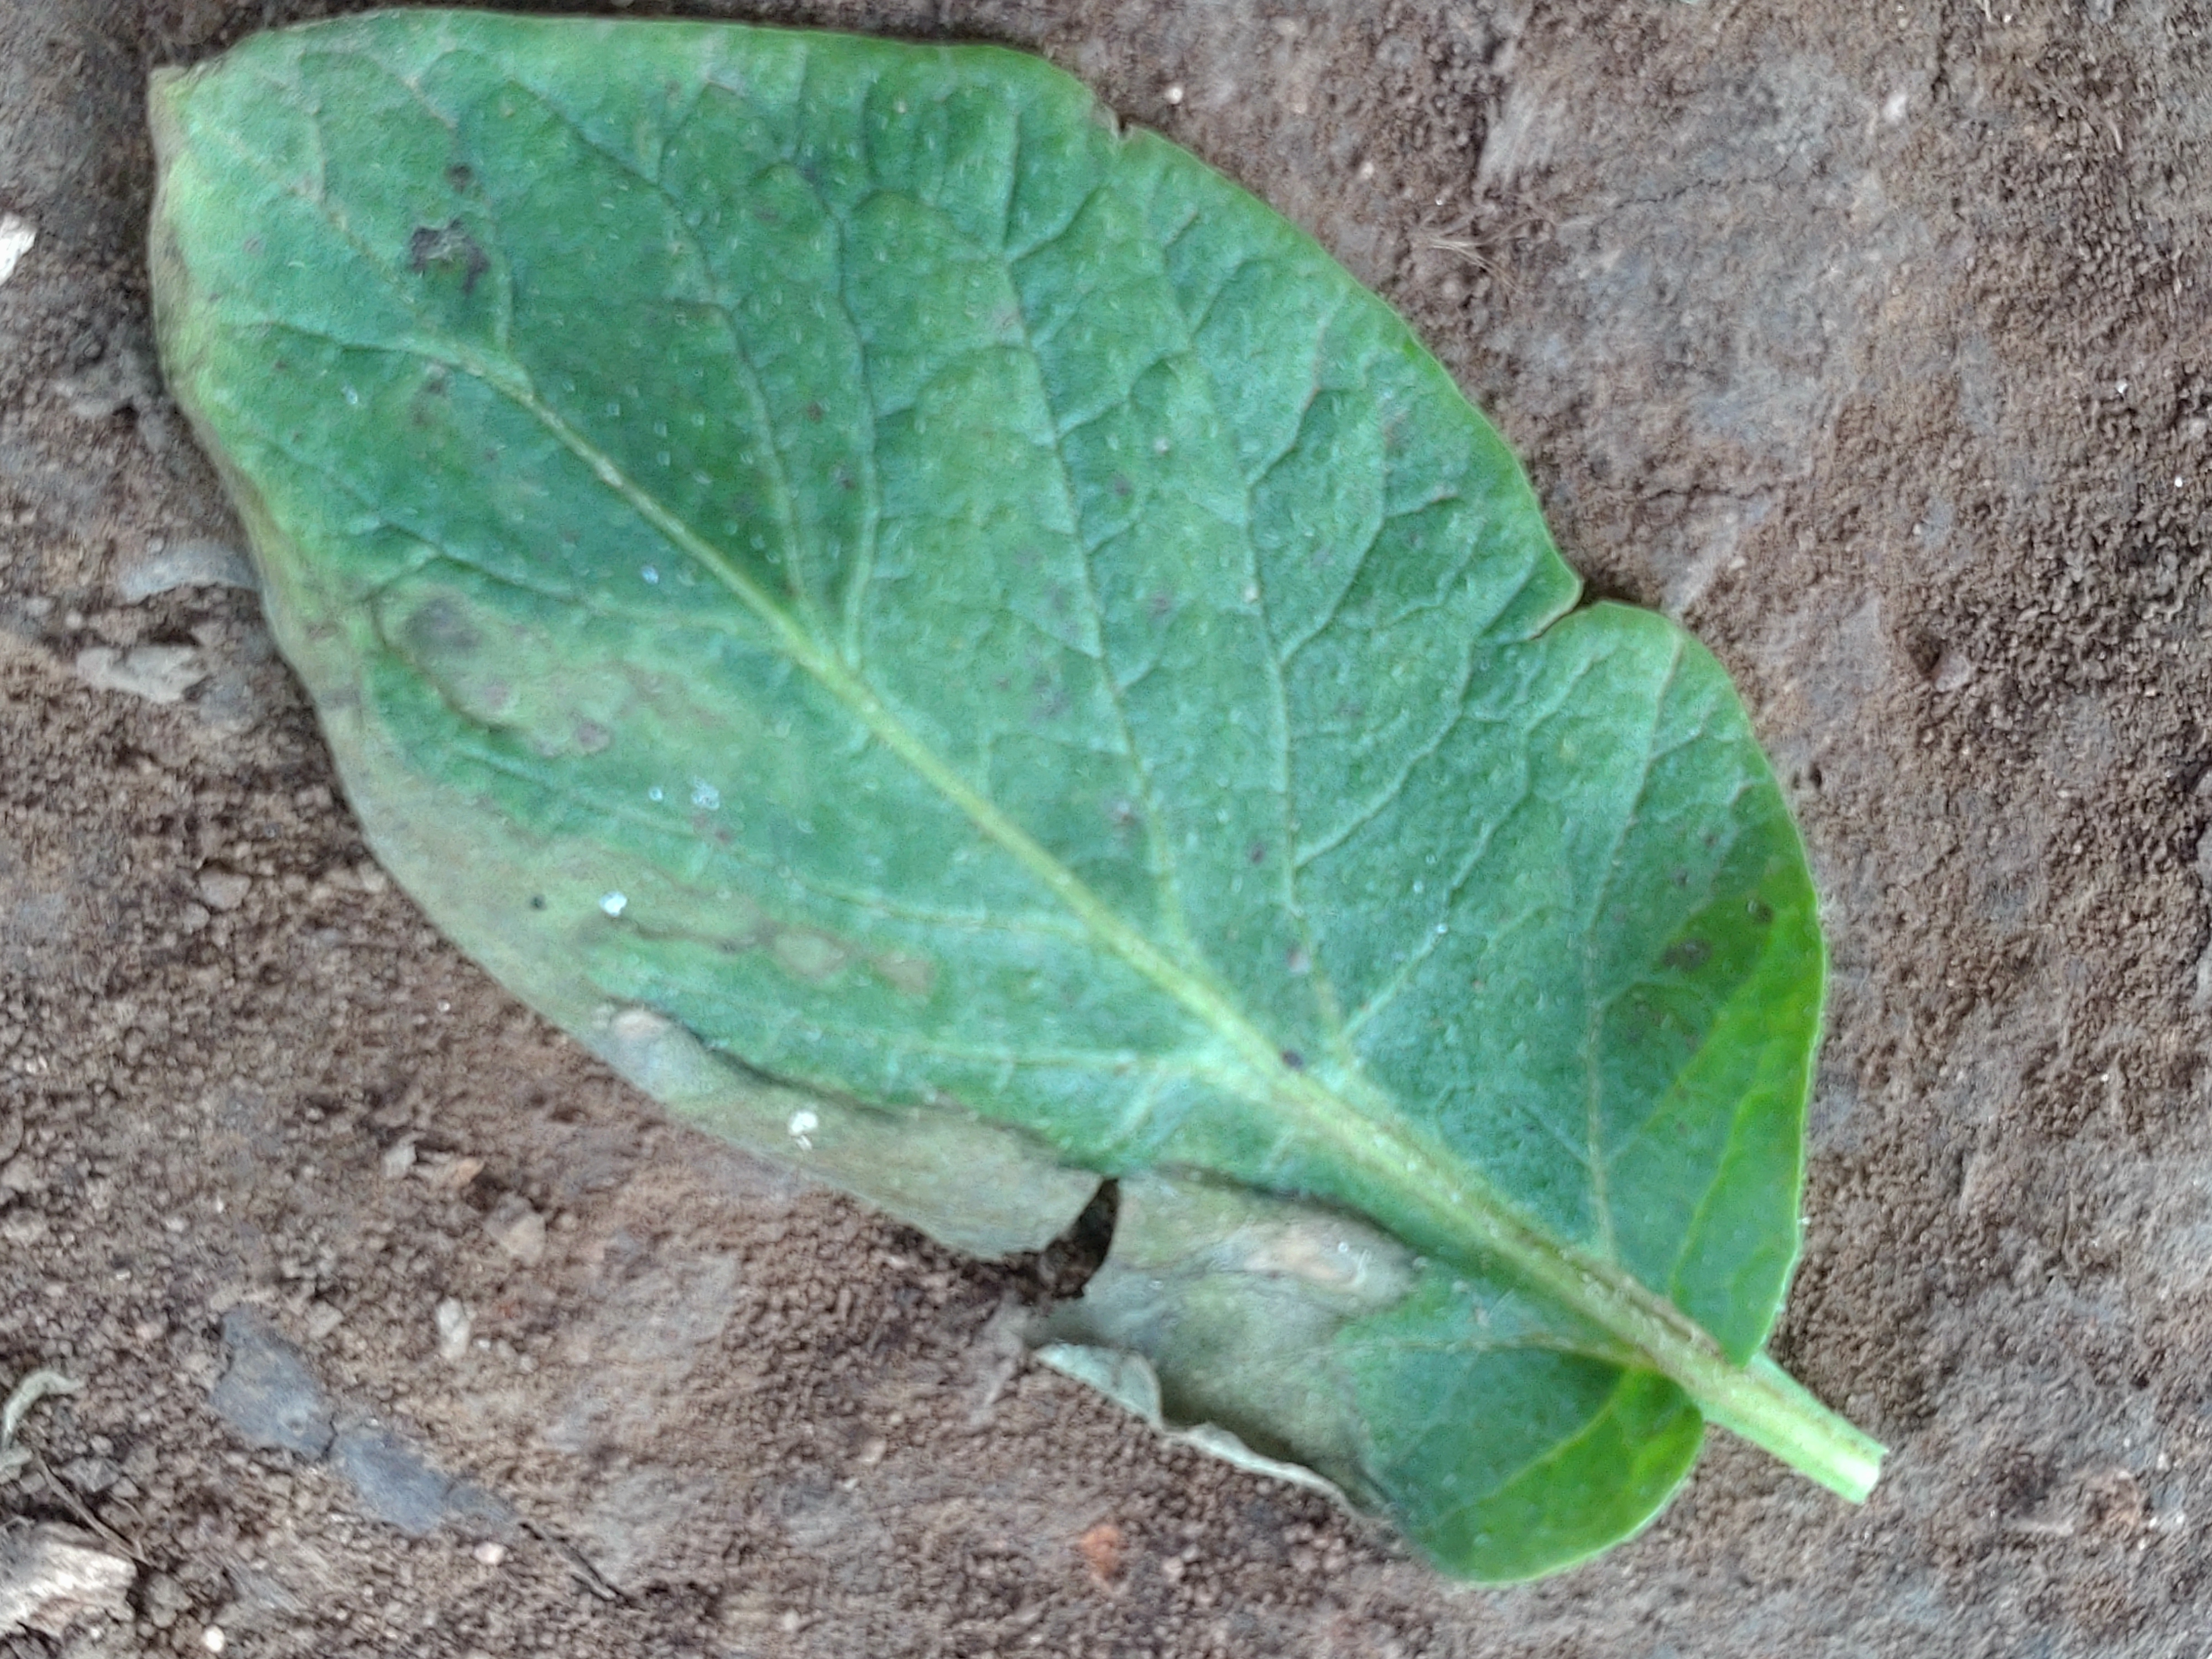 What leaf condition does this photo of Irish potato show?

early blight
